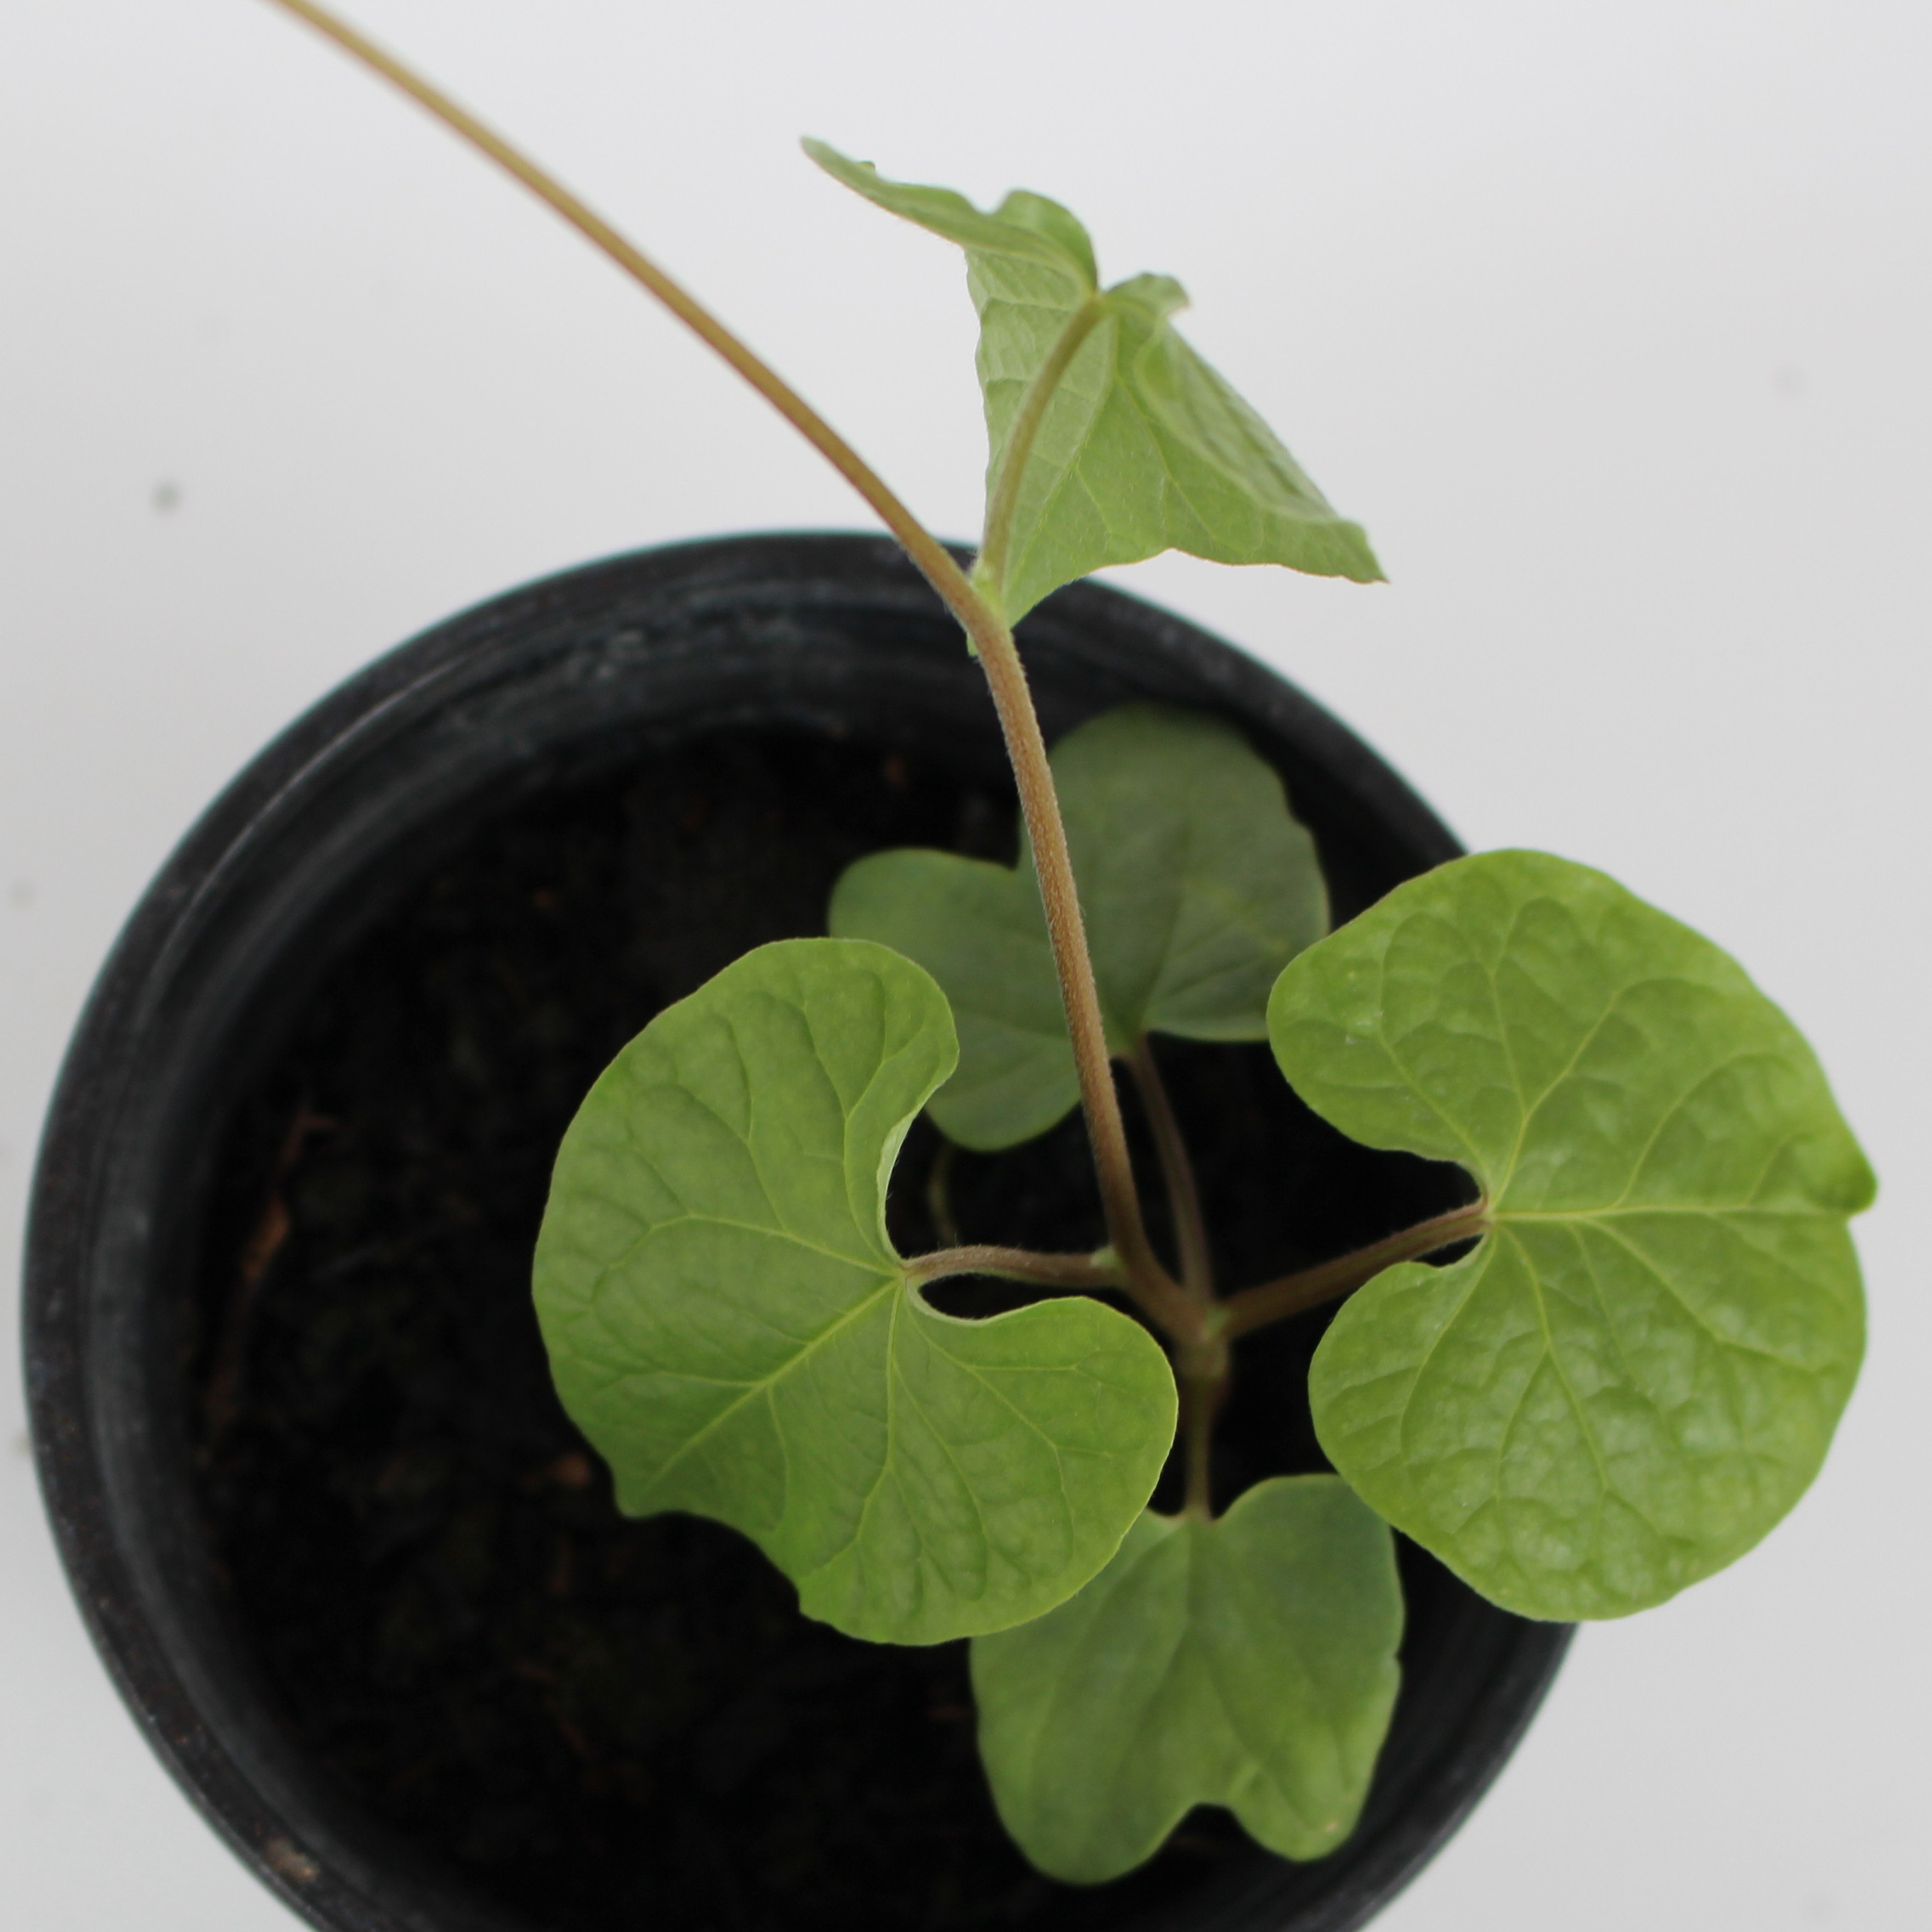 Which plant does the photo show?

Convolvulus arvensis
